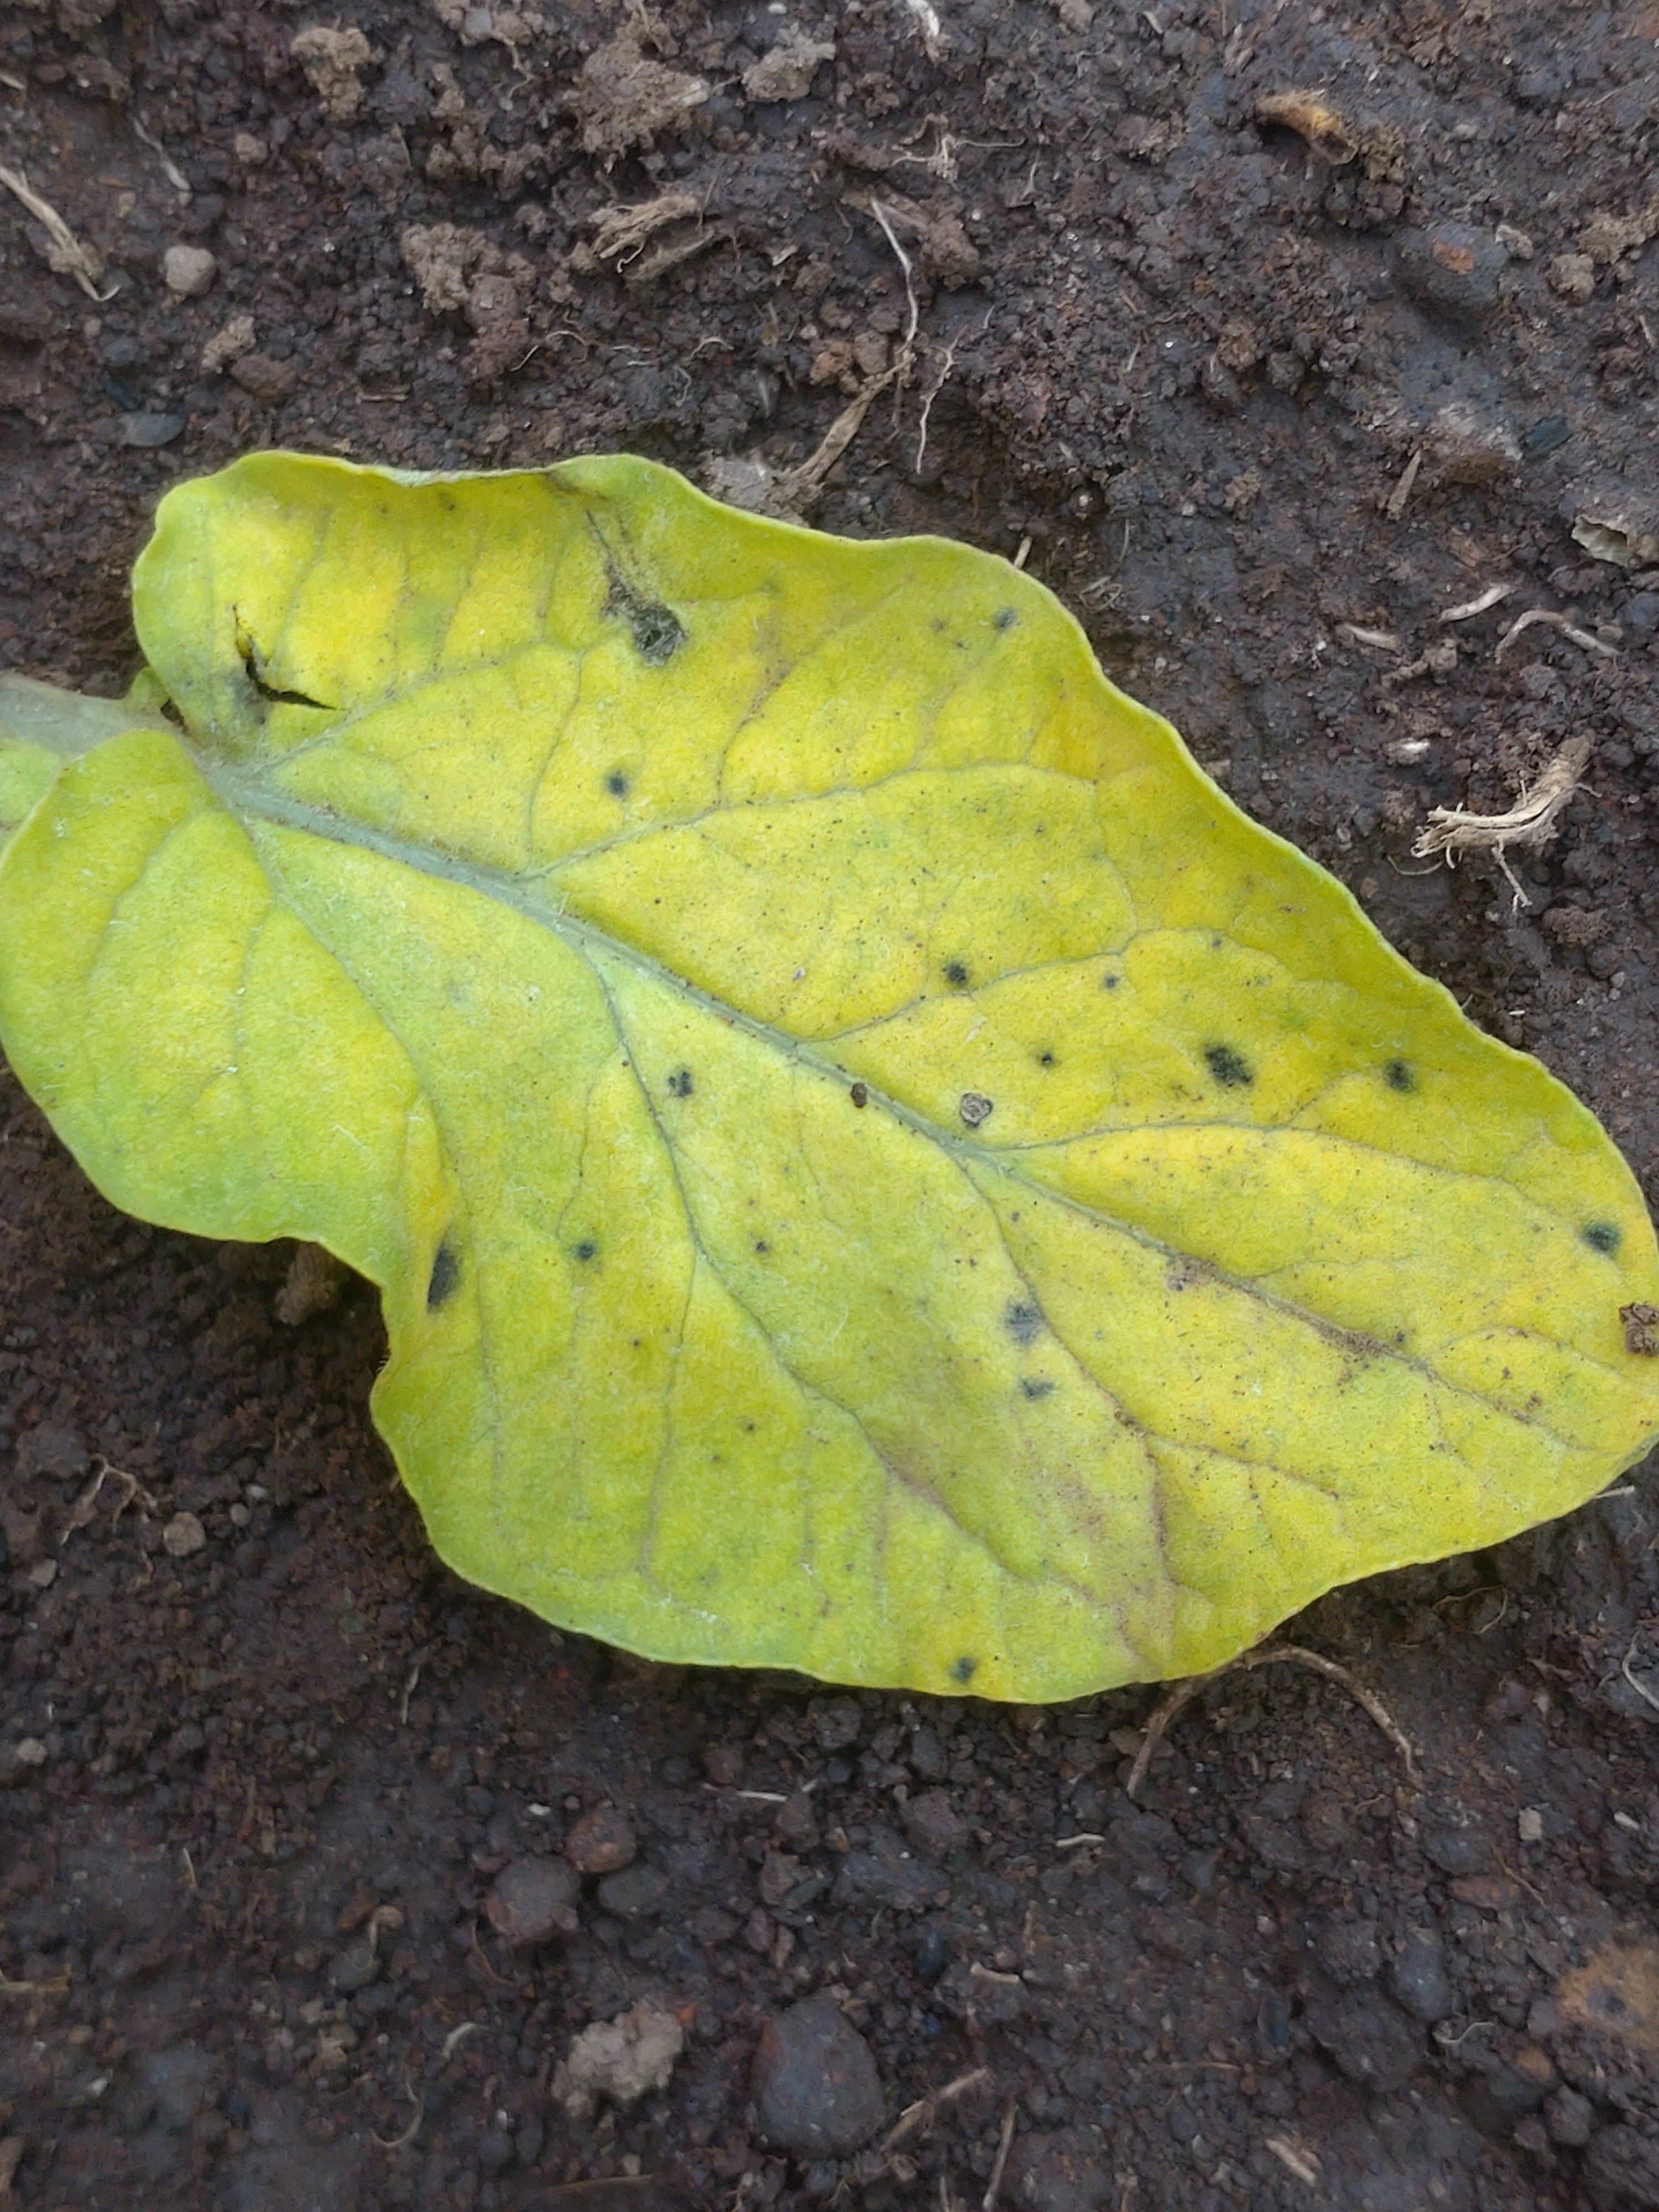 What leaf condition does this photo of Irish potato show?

late blight
